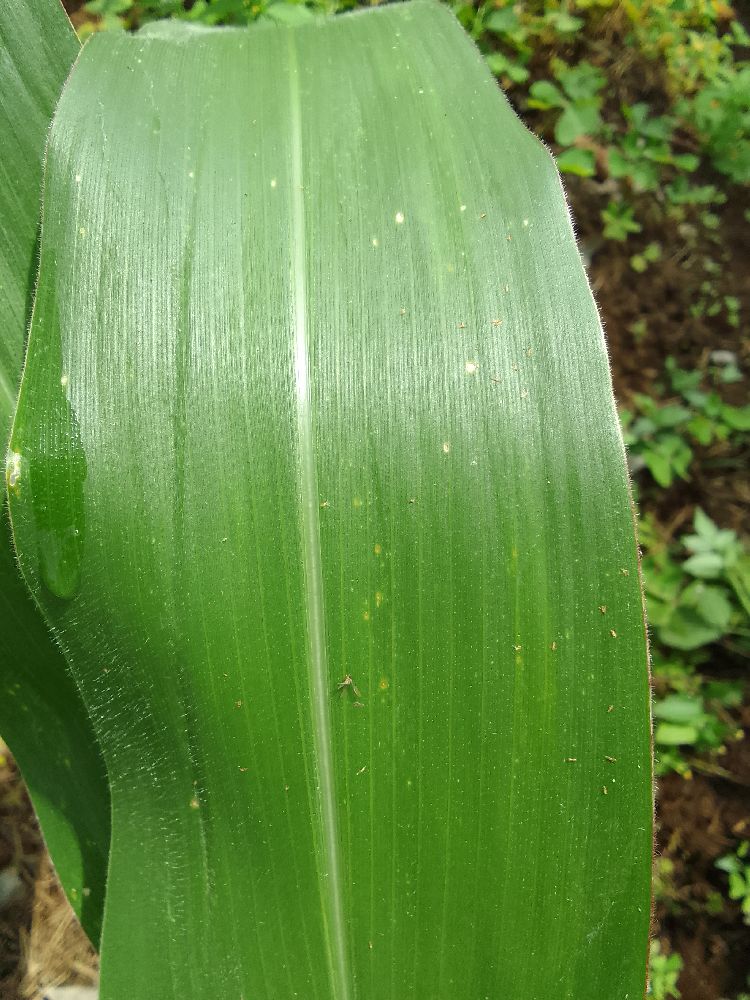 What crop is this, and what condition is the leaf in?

maize, healthy
